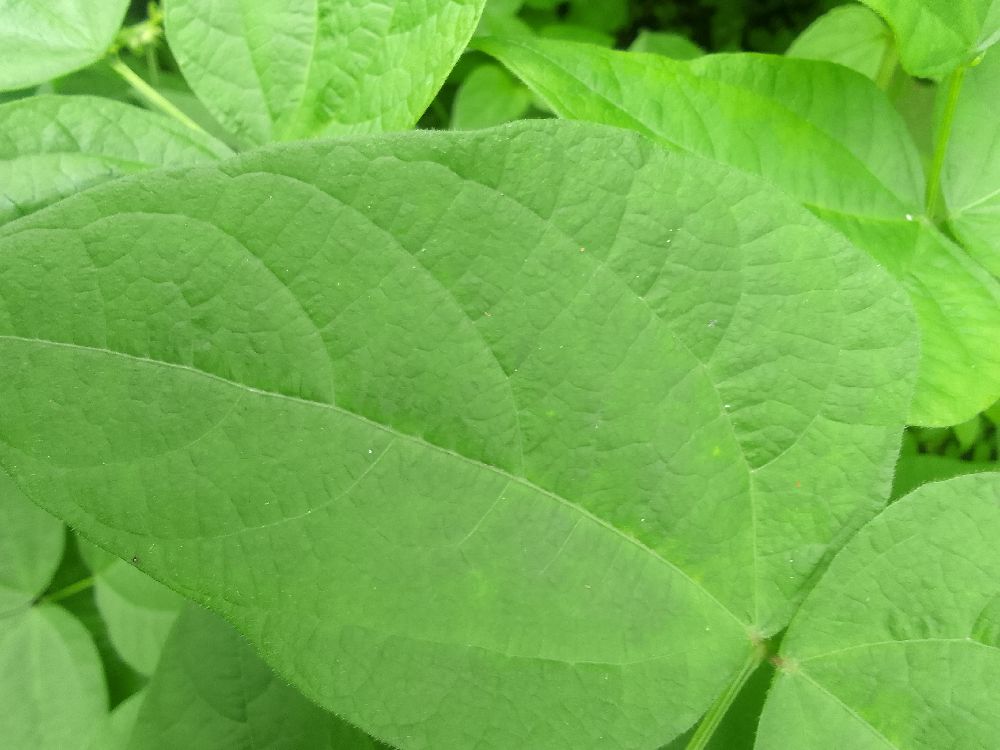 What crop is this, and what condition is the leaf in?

common bean, healthy
